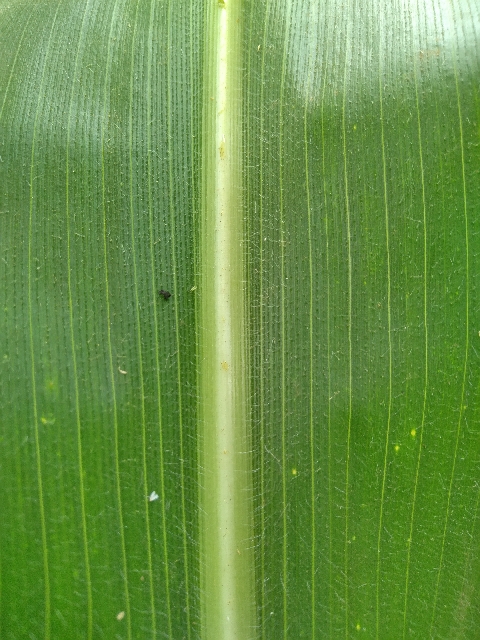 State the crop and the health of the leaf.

maize, healthy
